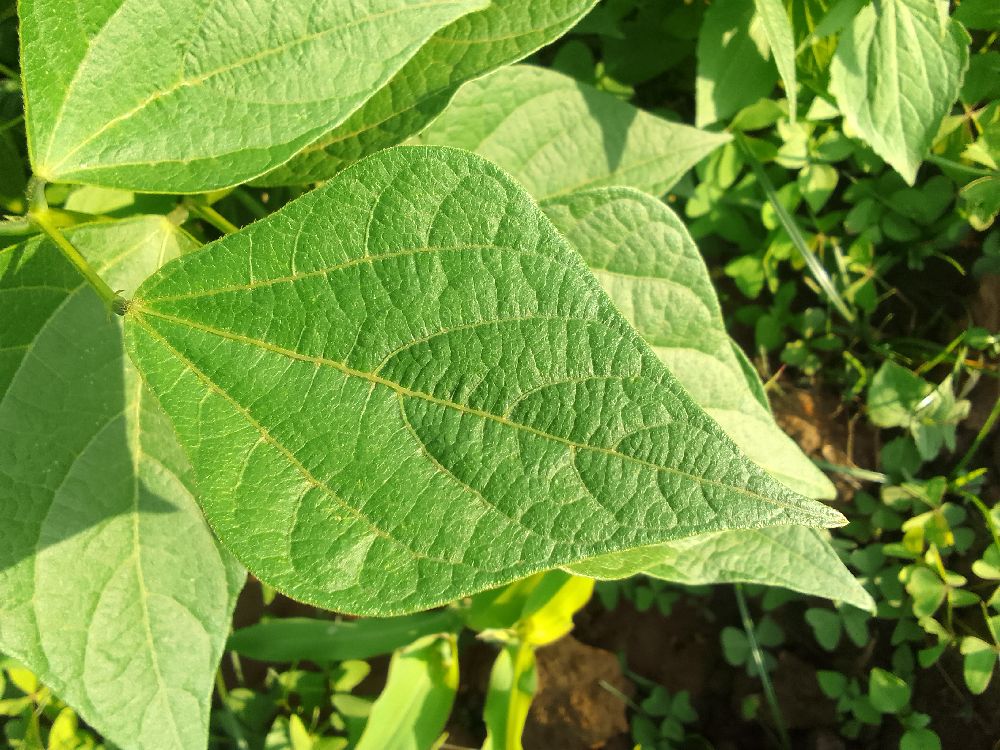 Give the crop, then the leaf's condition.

common bean, healthy
